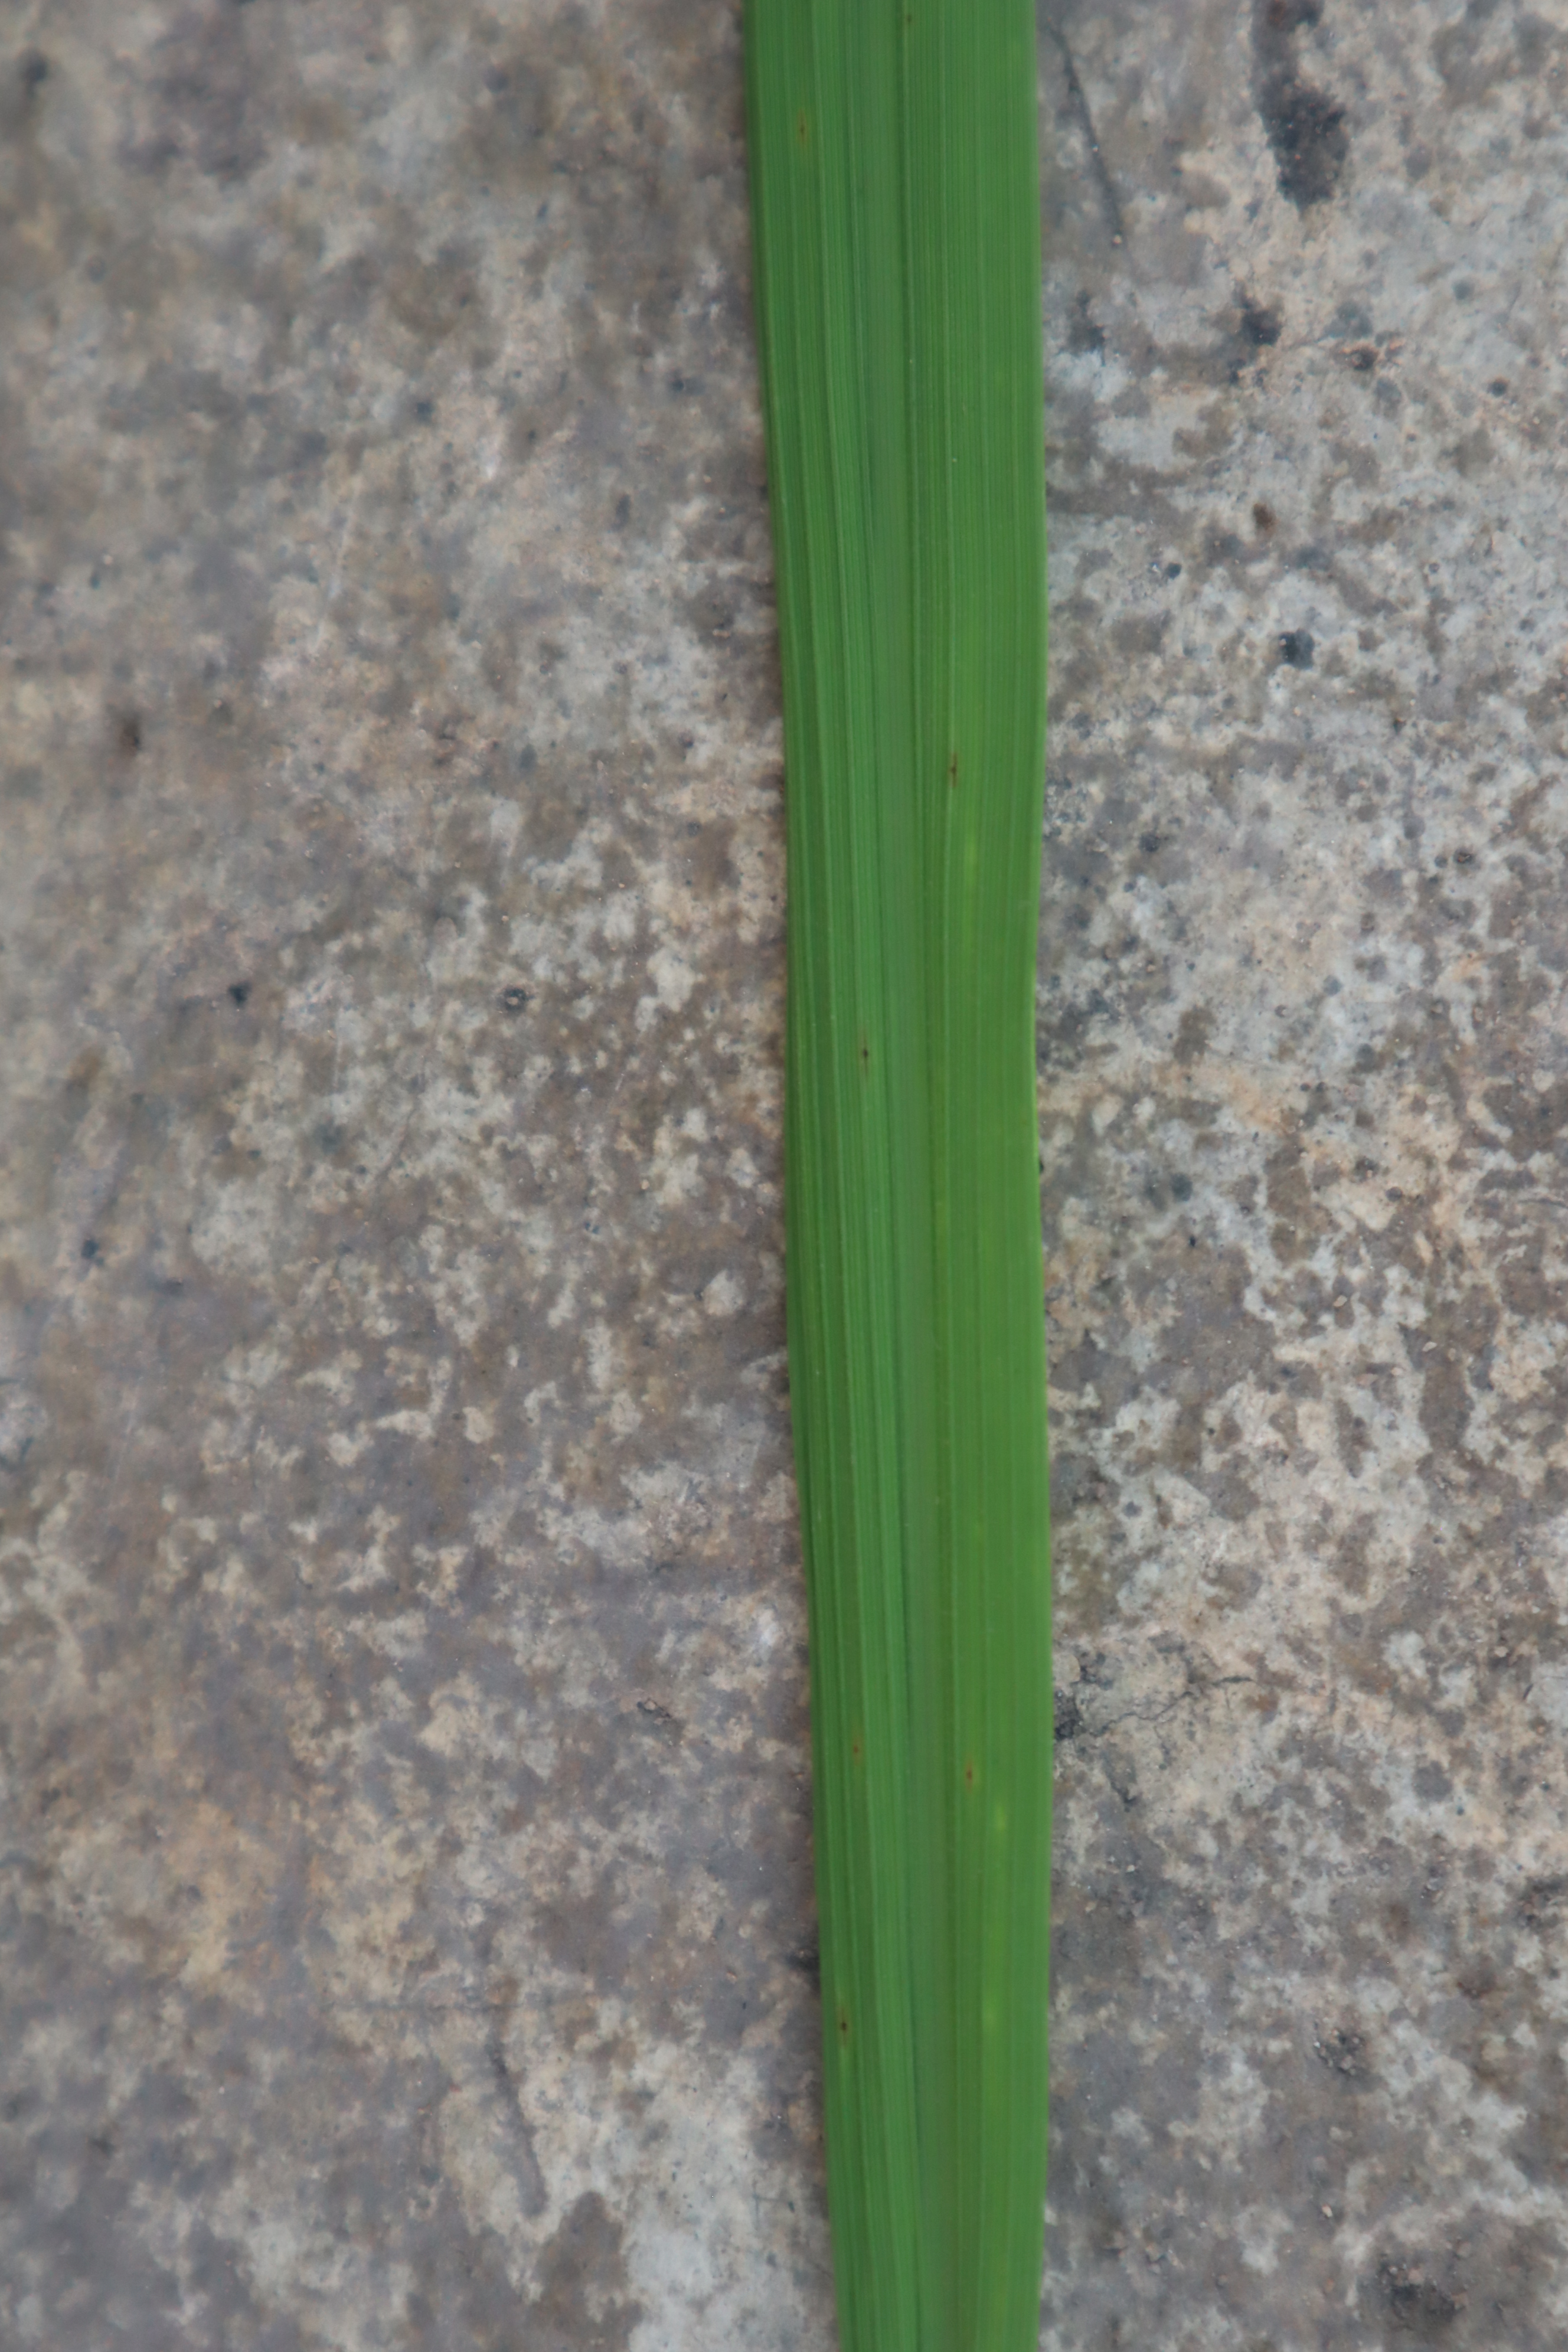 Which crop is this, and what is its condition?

rice, healthy leaves
